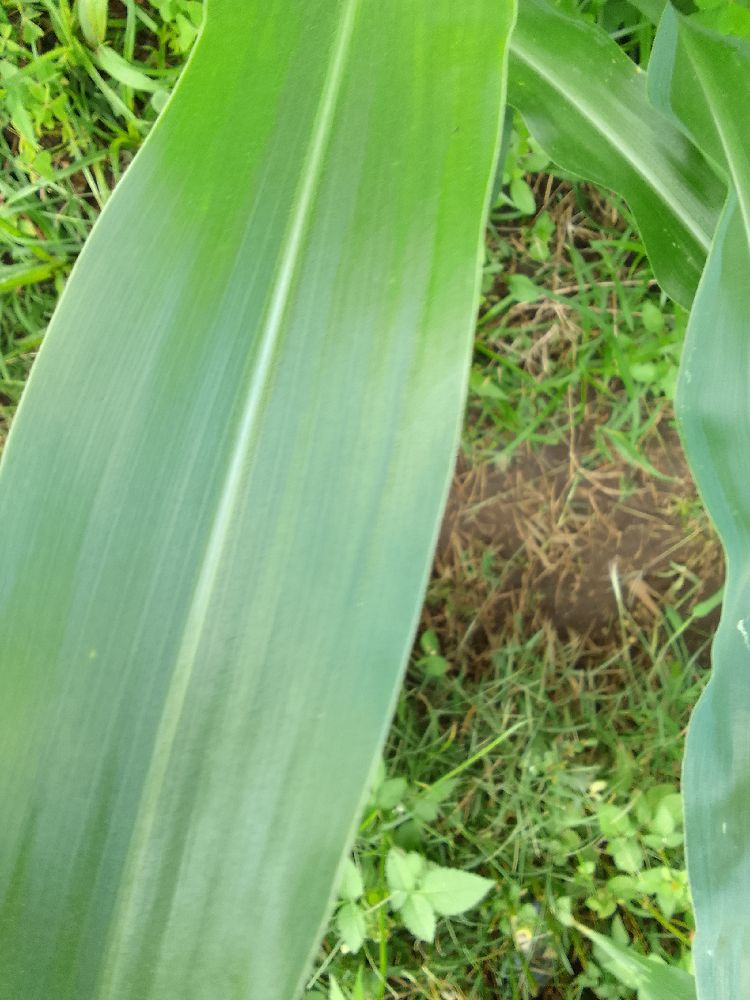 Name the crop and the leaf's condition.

maize, healthy
